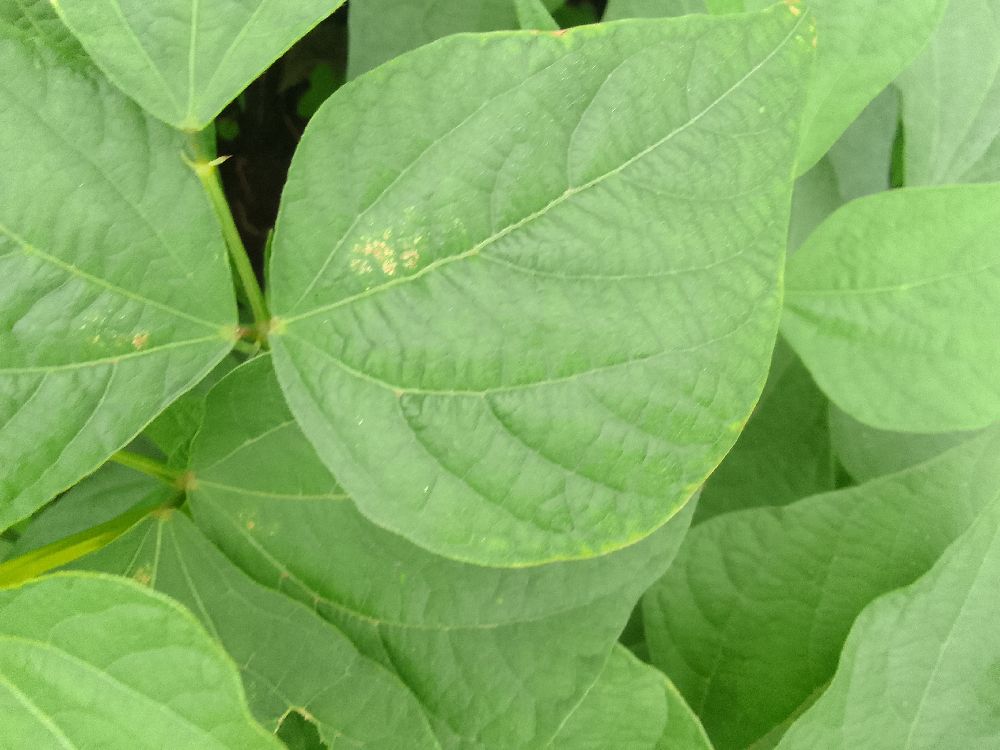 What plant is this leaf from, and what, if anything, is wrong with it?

common bean, healthy
